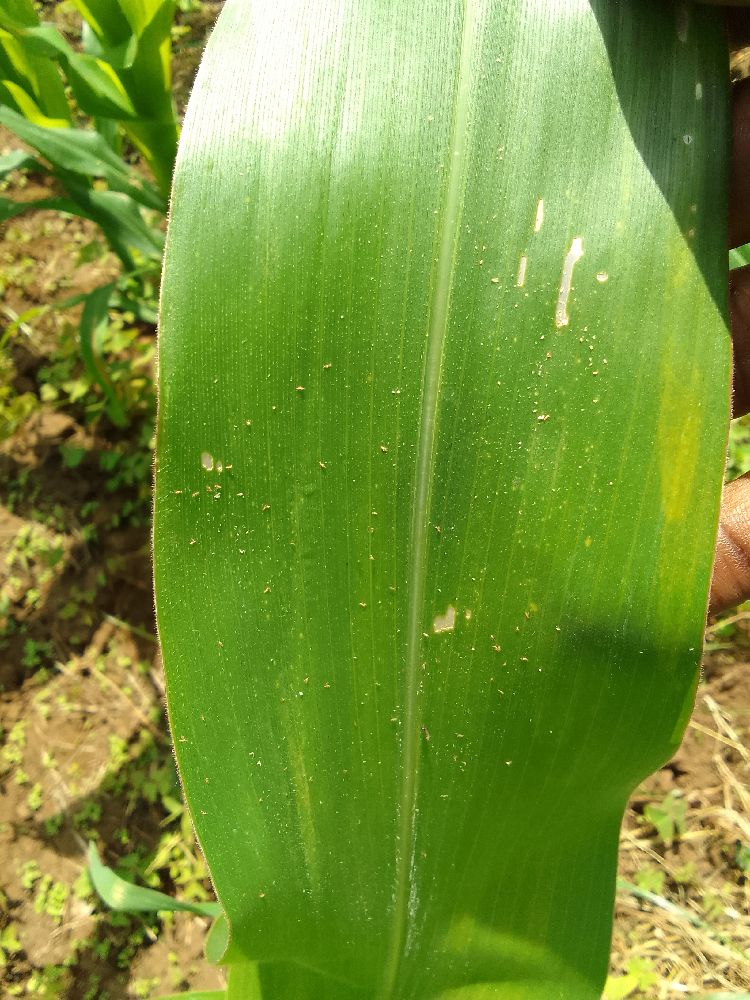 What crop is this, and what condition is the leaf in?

maize, healthy
